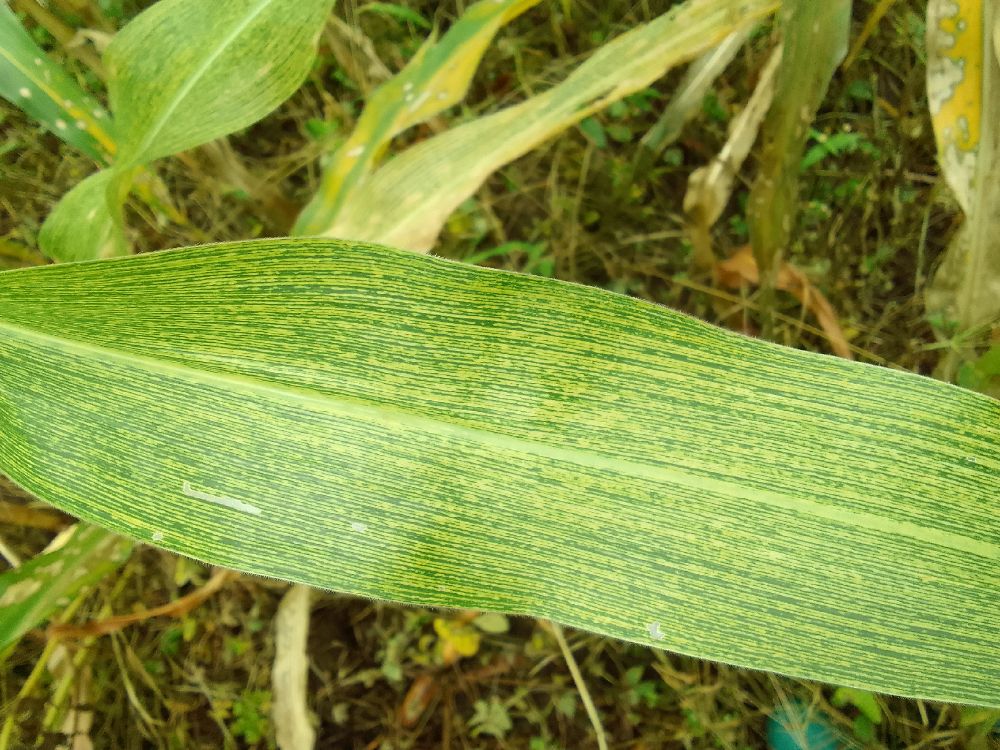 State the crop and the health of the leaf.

maize, maize streak virus
